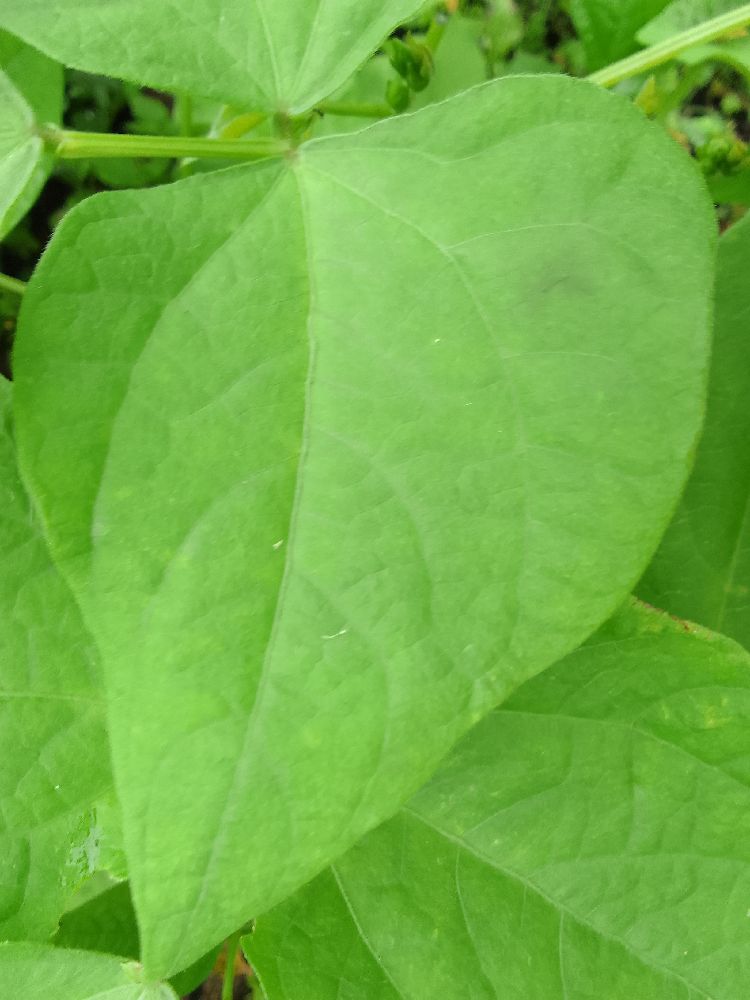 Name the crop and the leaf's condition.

common bean, healthy
